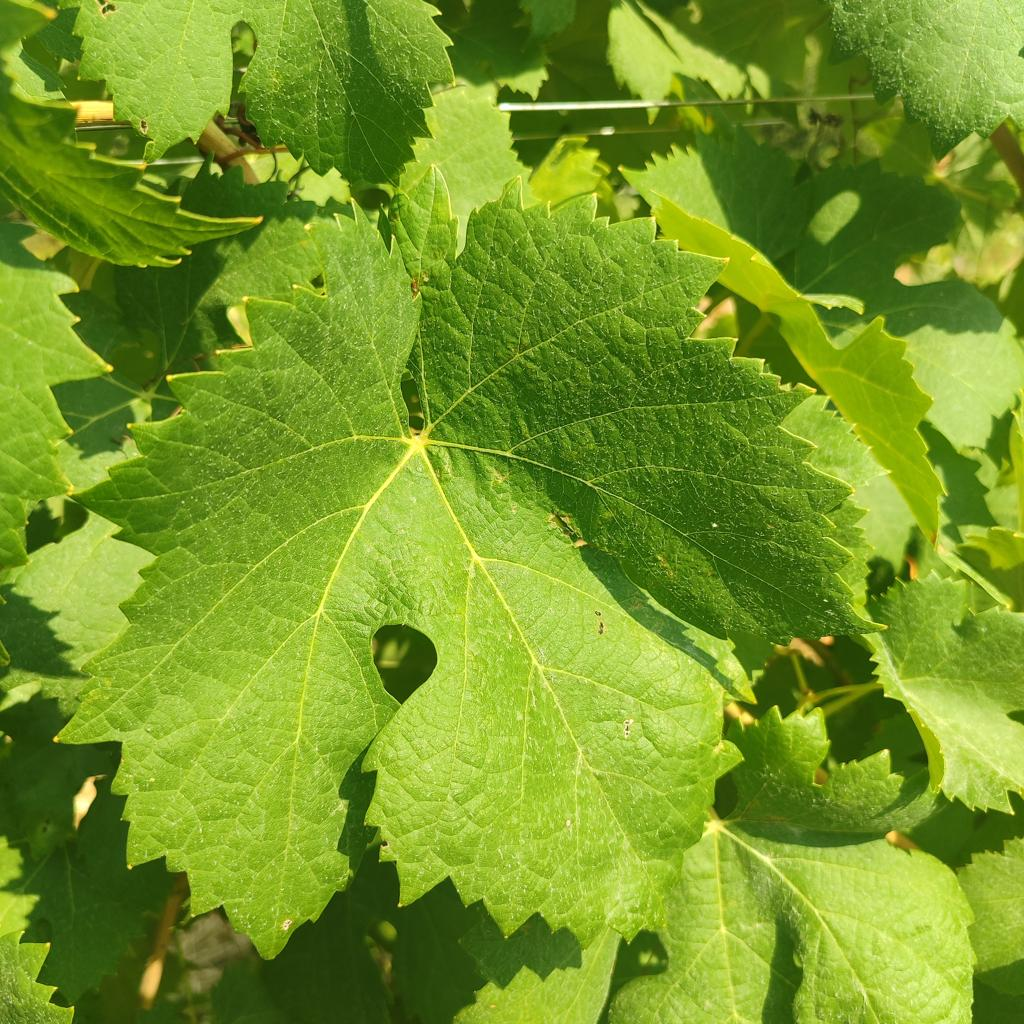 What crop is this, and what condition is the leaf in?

grapevine, healthy
